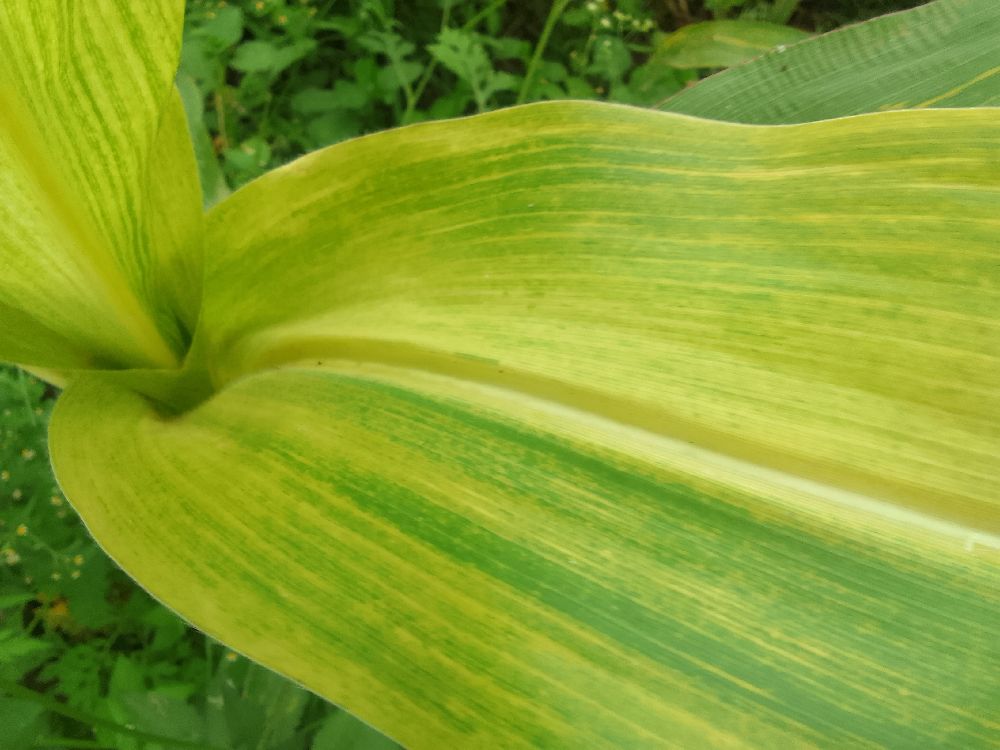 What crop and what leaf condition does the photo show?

maize, maize lethal necrosis
